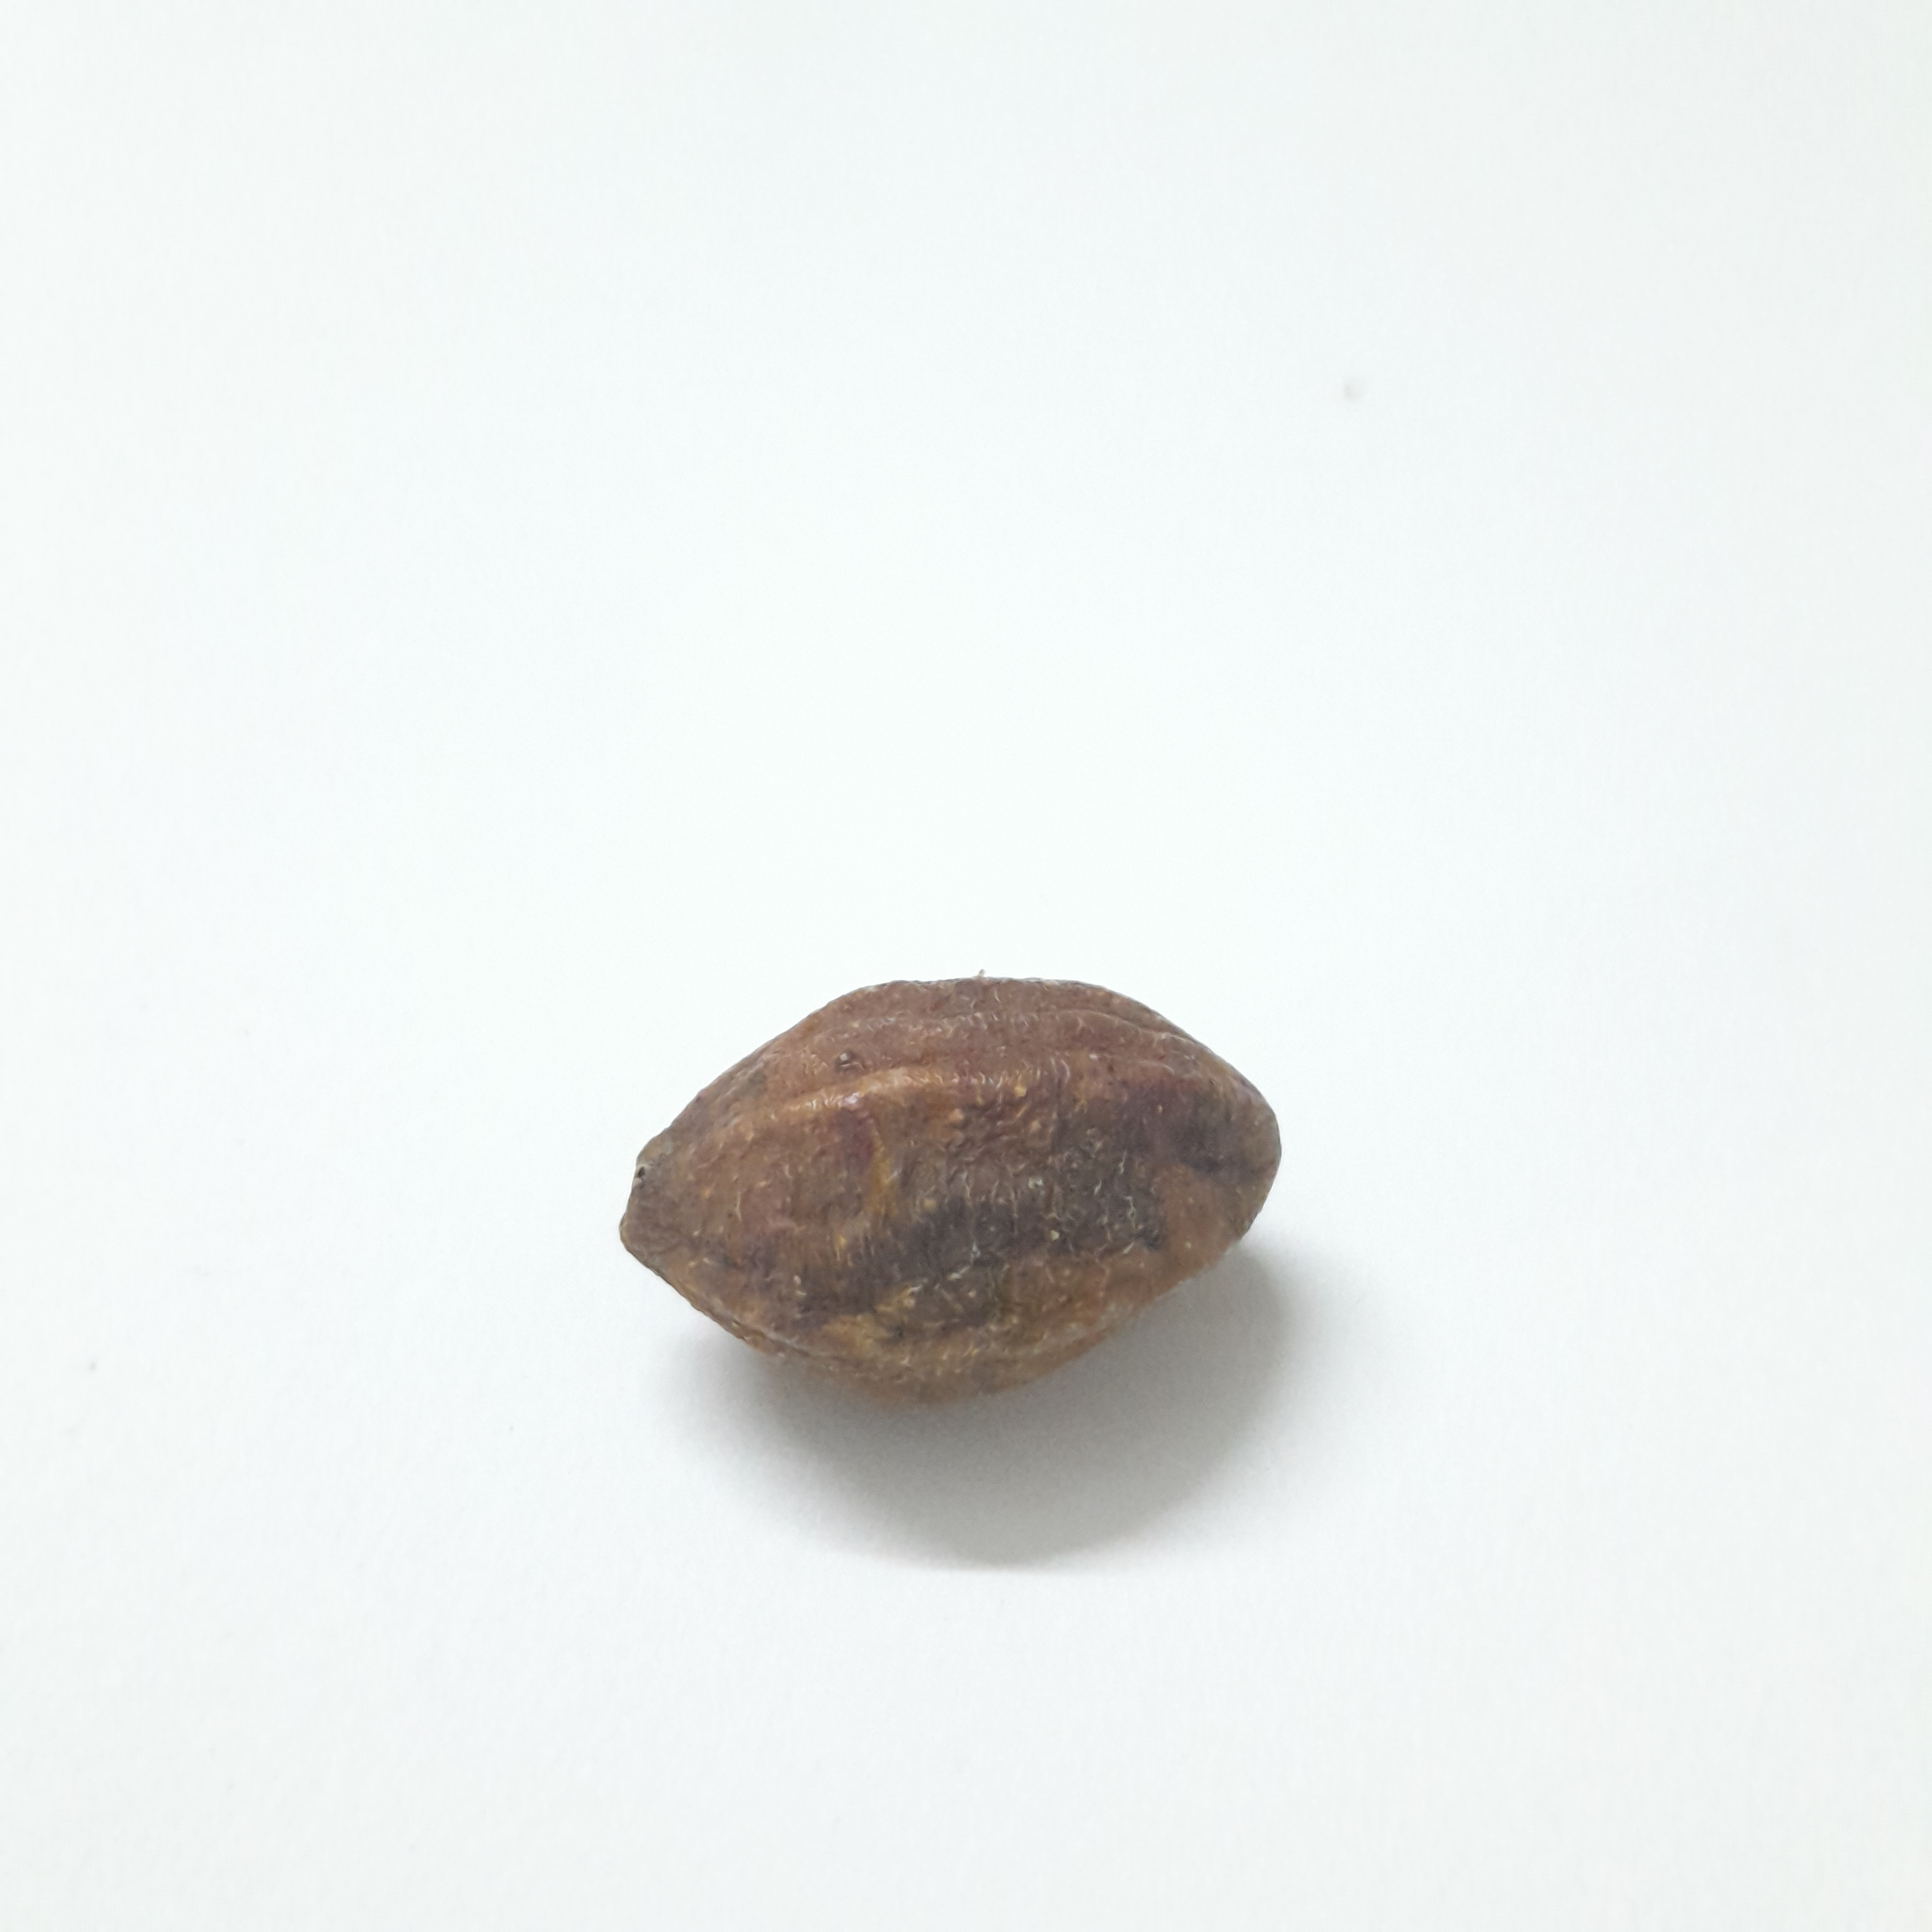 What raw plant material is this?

hirdaa
